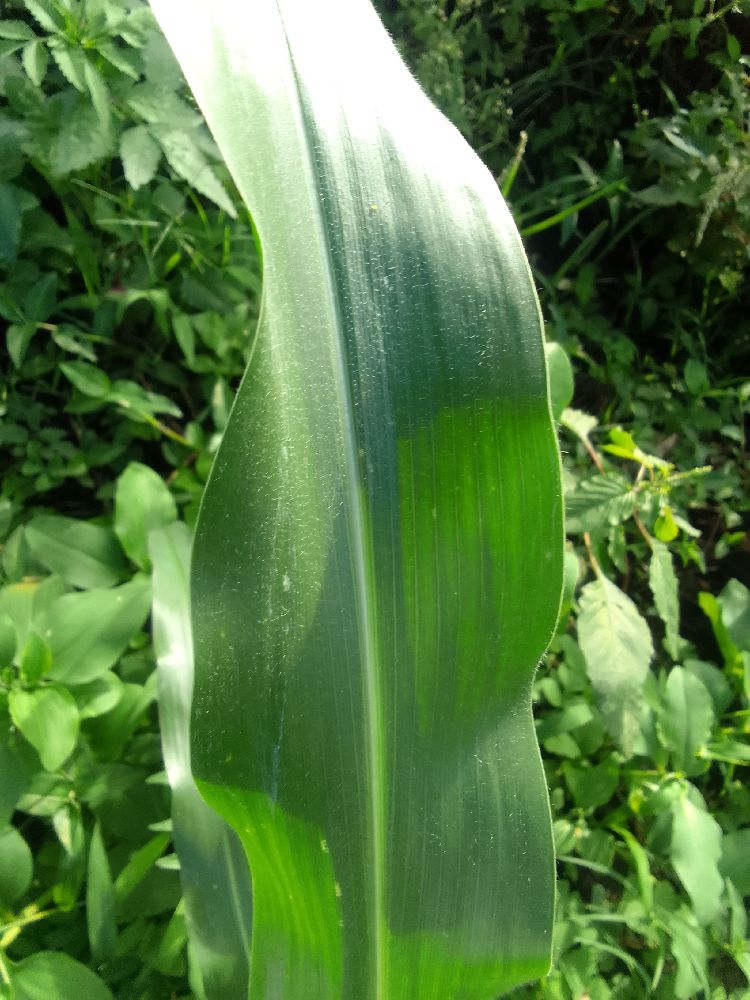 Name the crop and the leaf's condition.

maize, healthy
